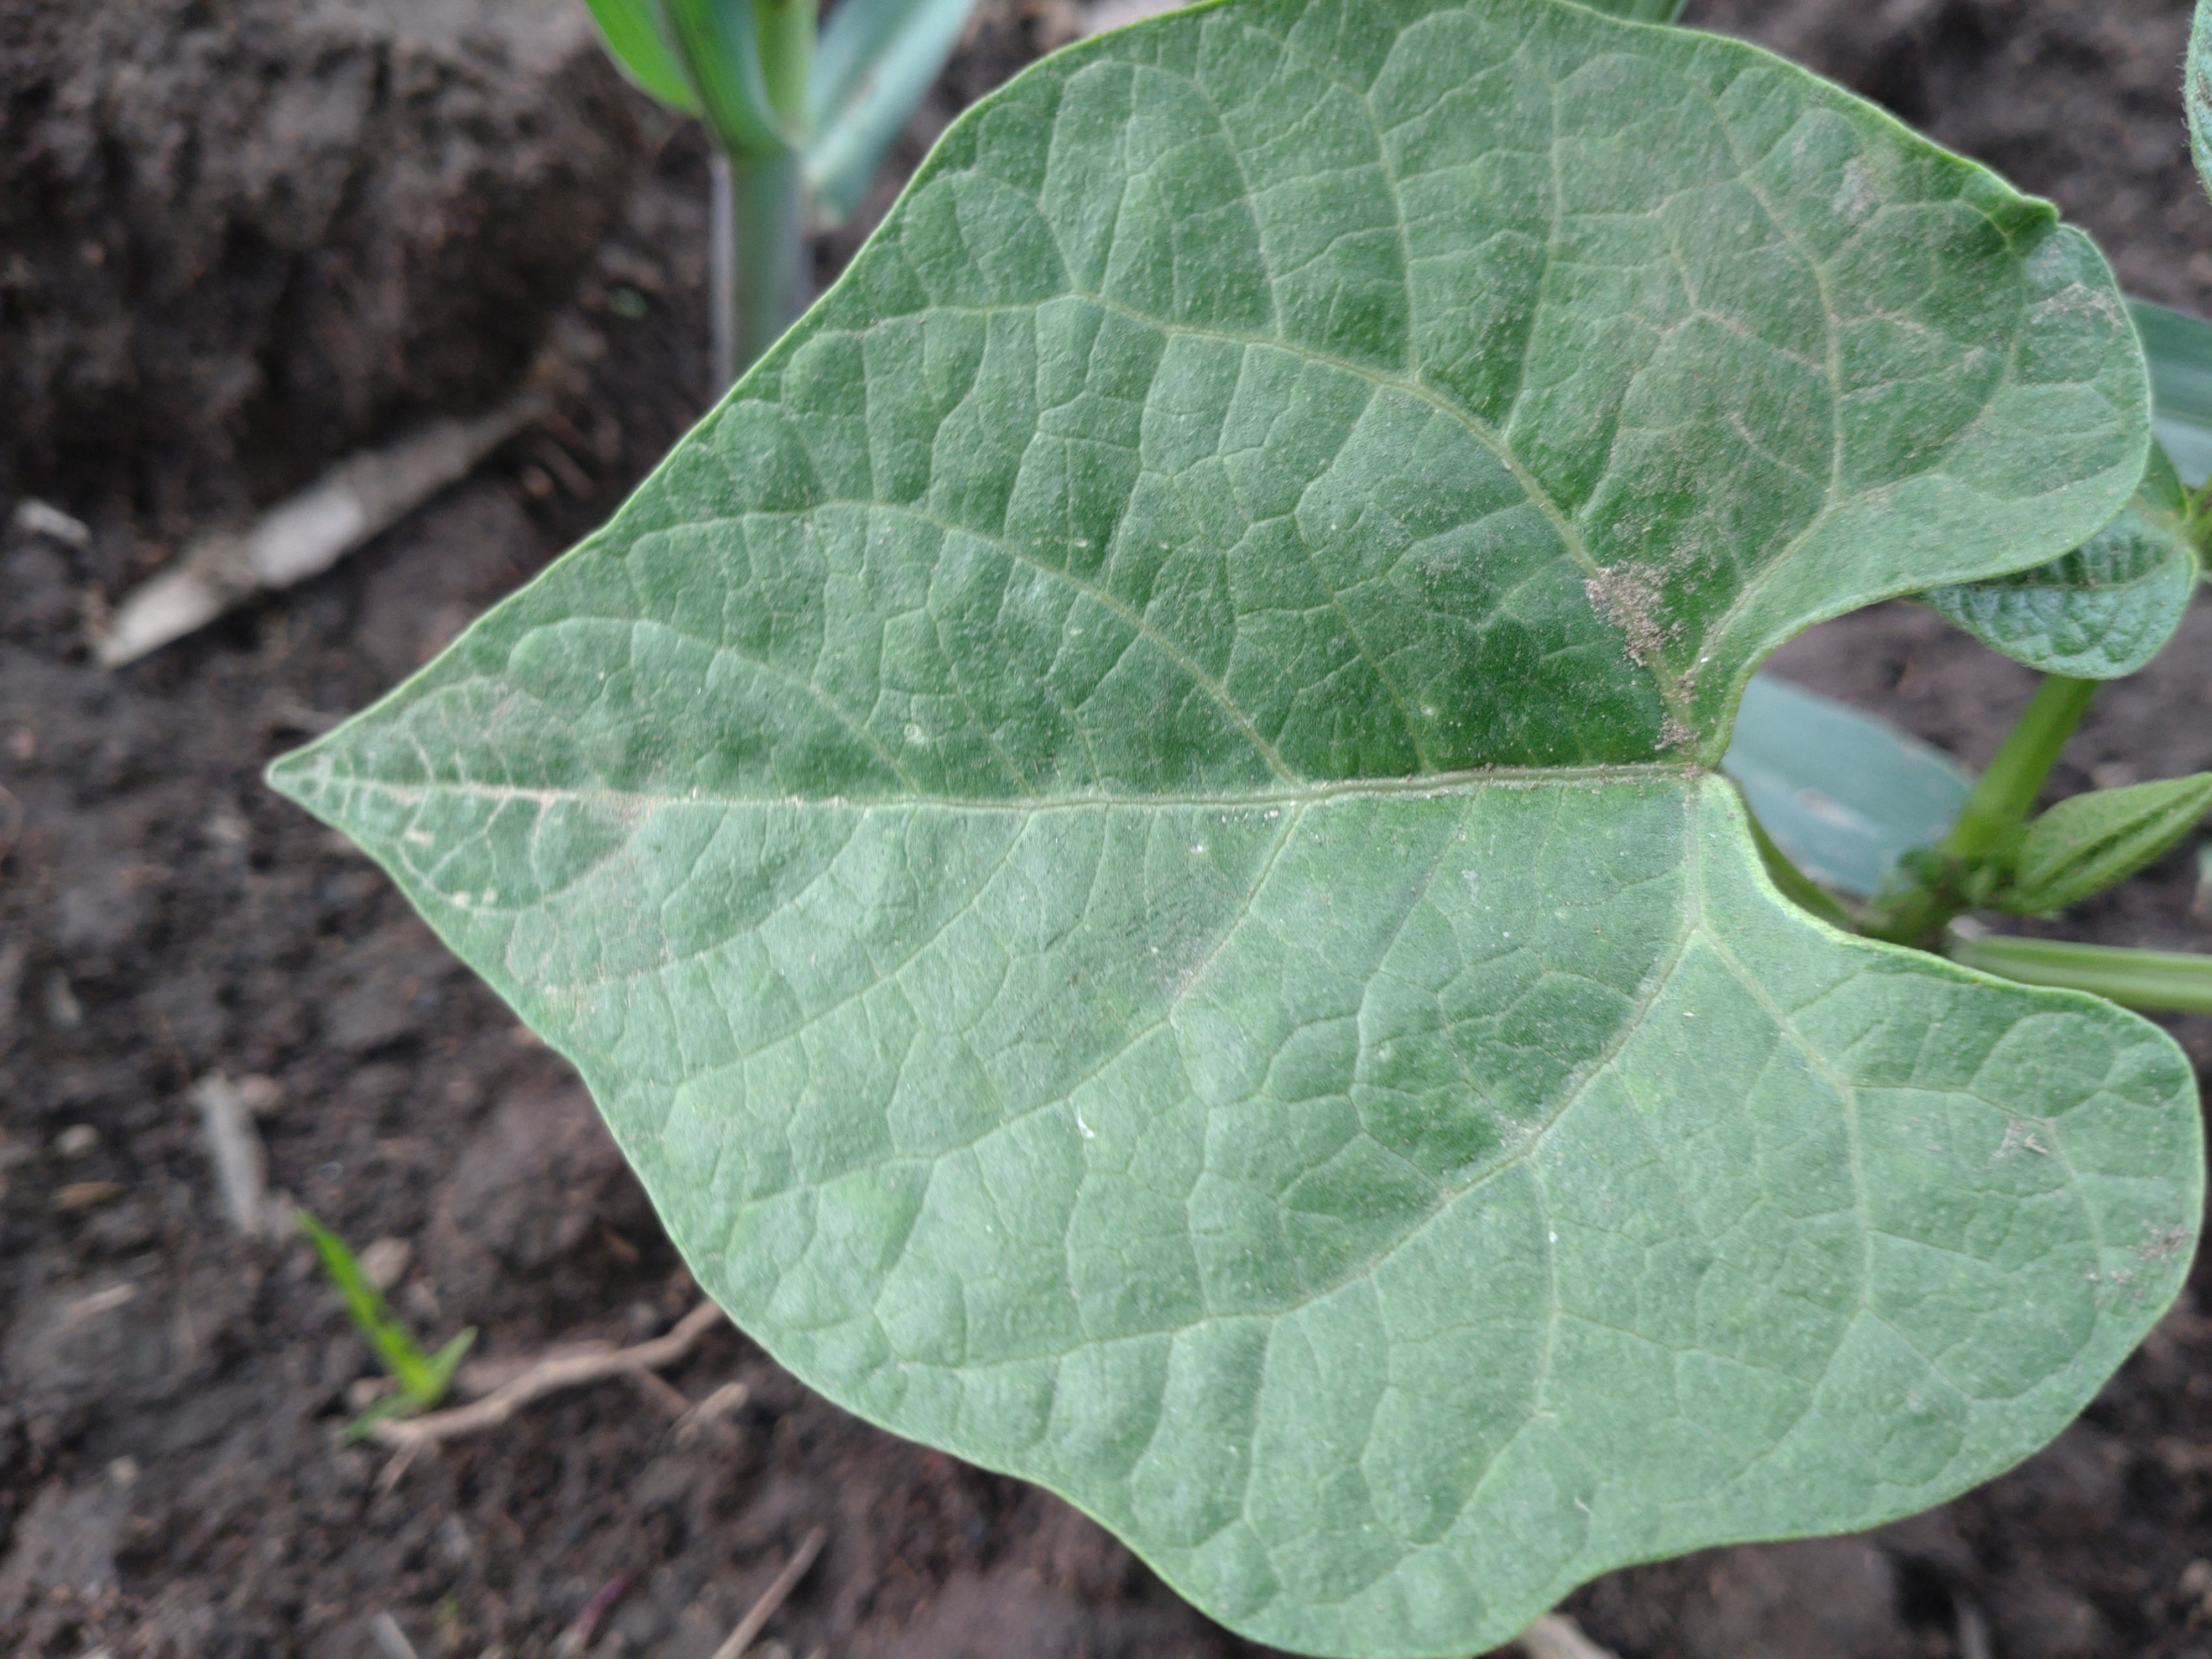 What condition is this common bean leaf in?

healthy
